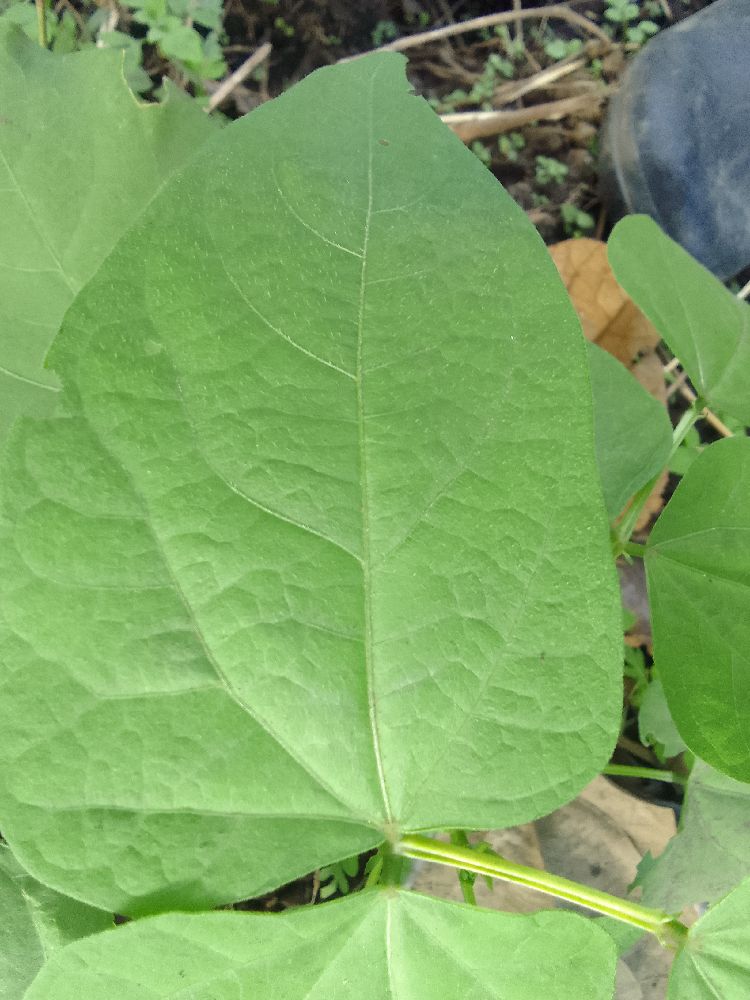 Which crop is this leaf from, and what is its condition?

common bean, healthy
